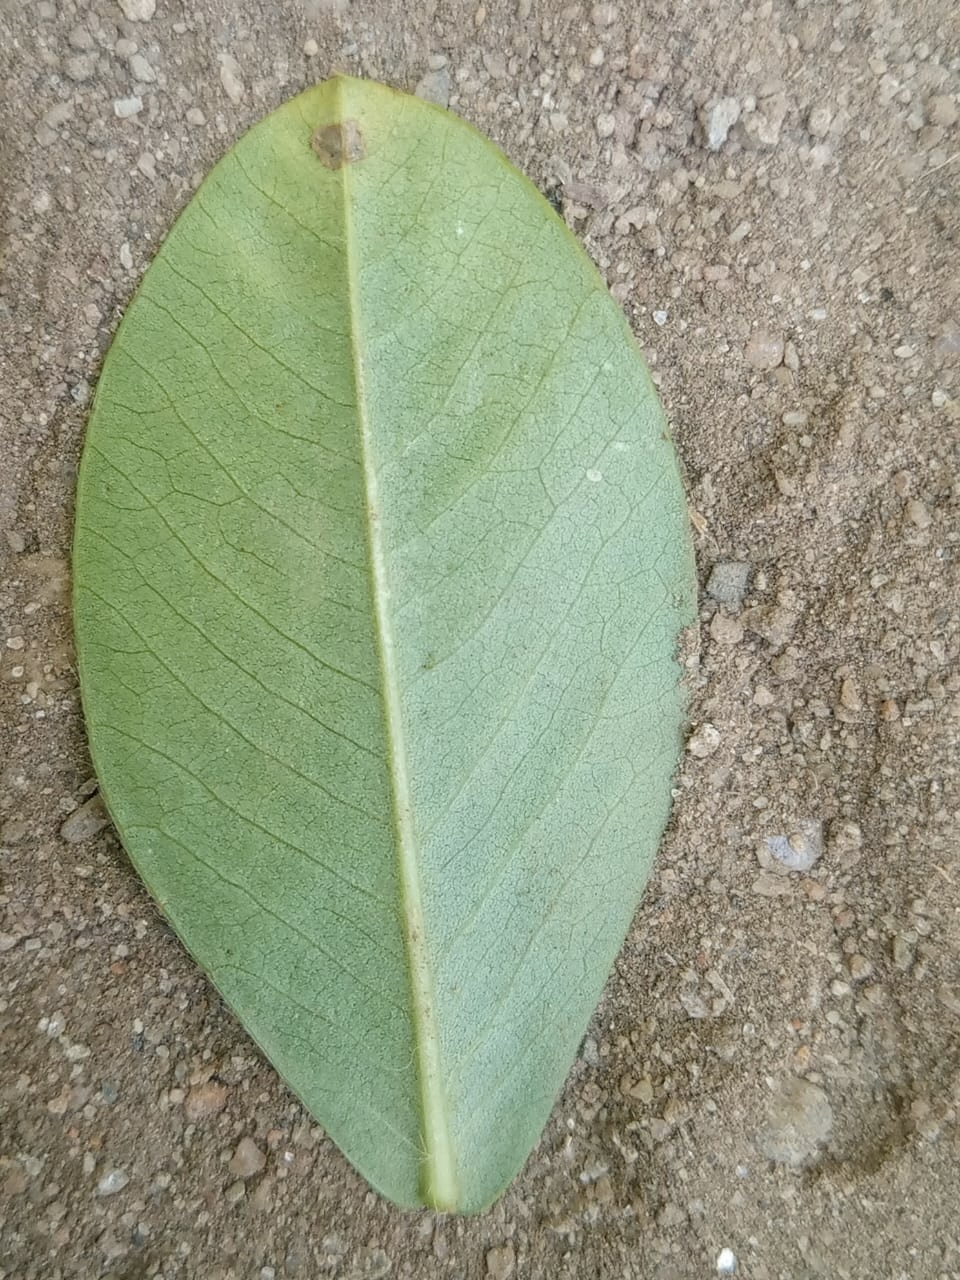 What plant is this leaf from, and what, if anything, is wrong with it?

peanut, passalora arachidicola
